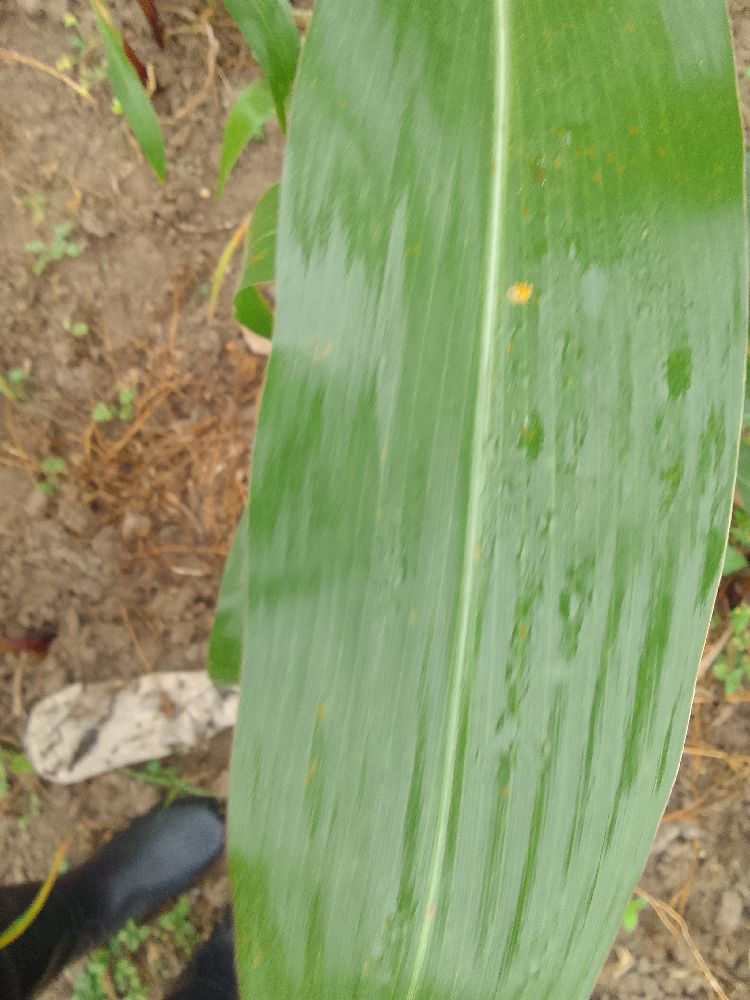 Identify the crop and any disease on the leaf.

maize, healthy
